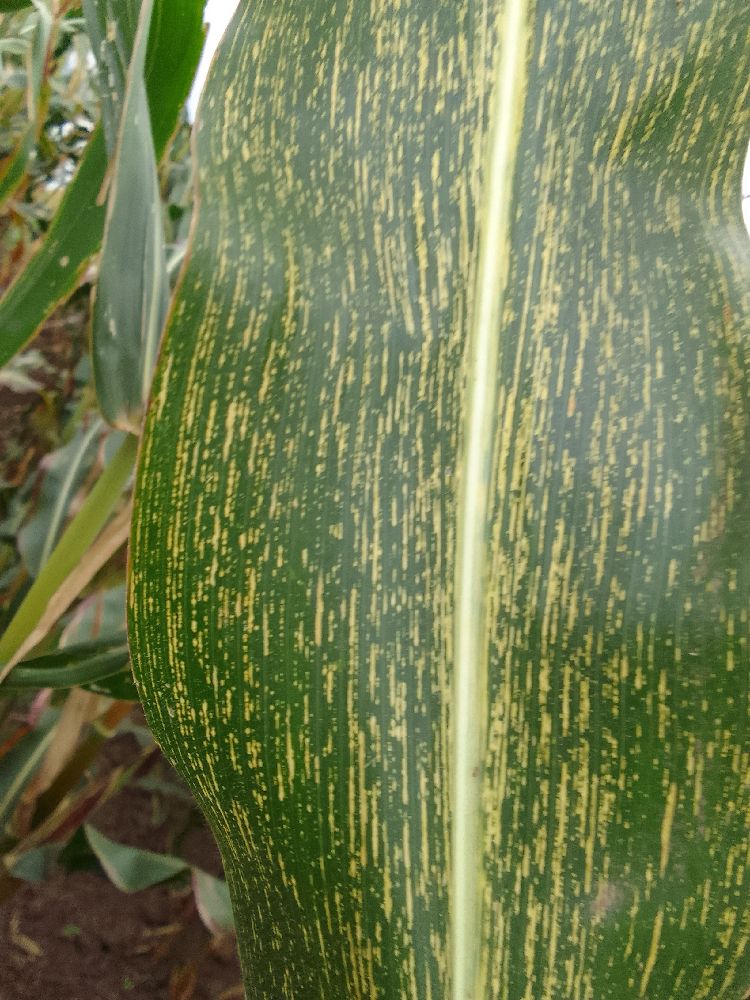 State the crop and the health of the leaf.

maize, maize streak virus
